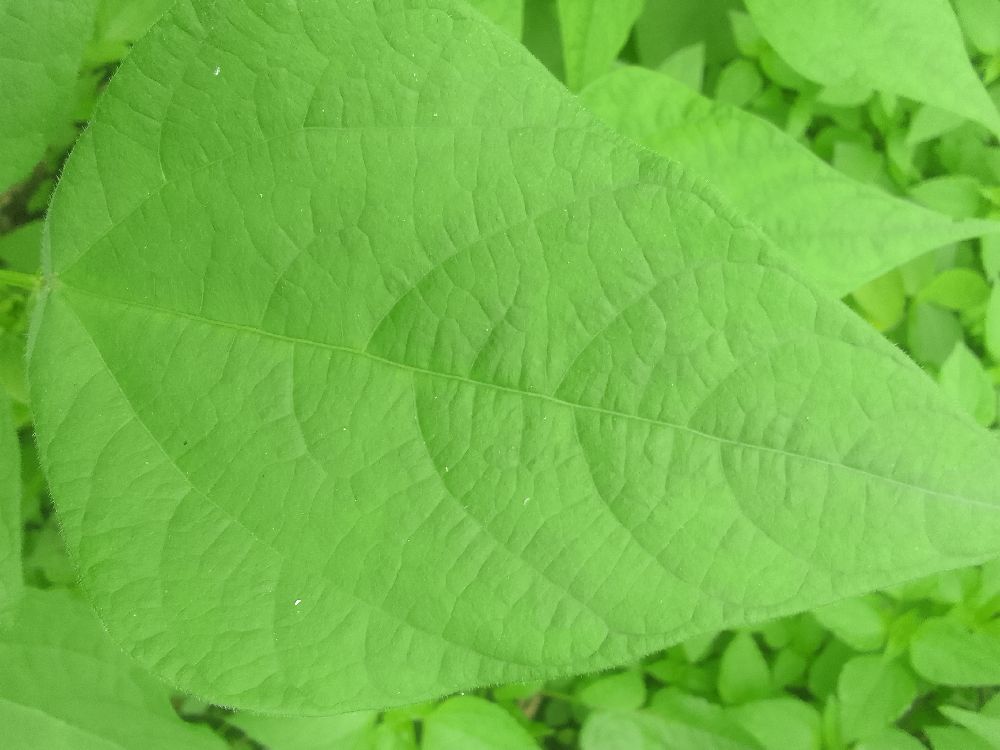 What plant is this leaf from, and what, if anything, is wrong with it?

common bean, healthy
